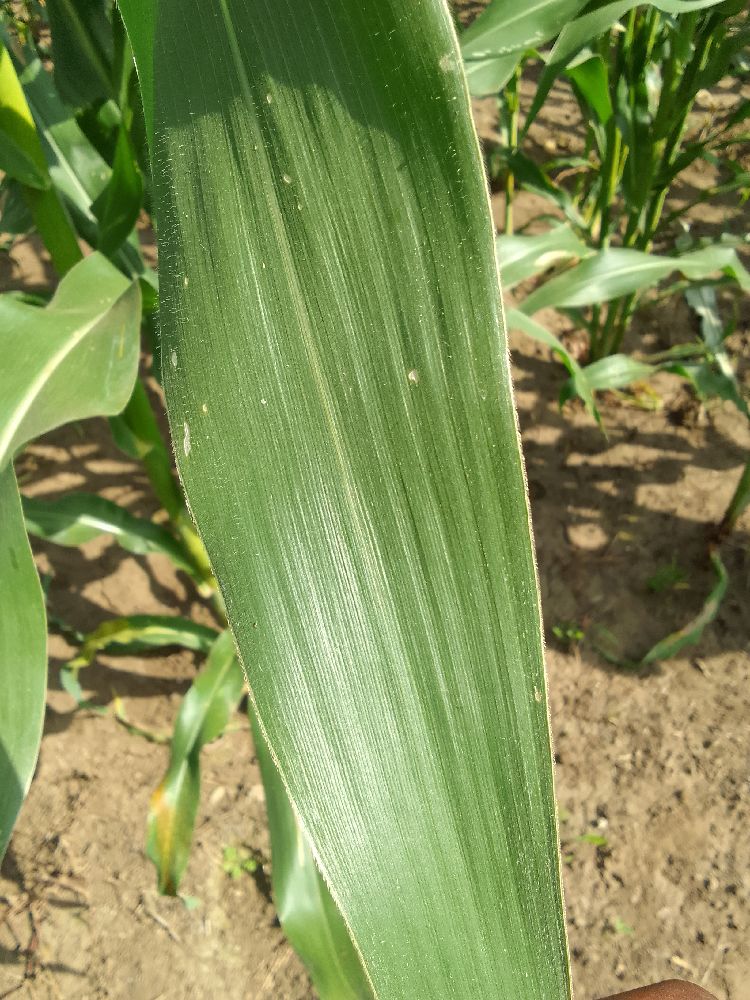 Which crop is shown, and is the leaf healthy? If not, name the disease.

maize, healthy
